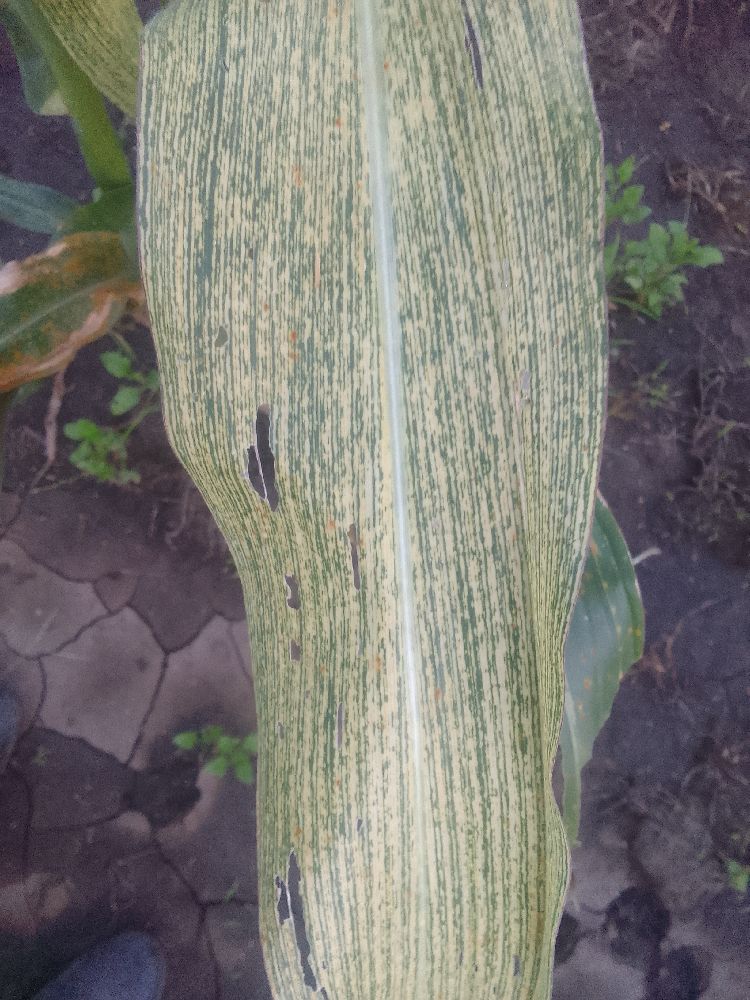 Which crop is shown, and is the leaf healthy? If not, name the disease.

maize, maize streak virus
